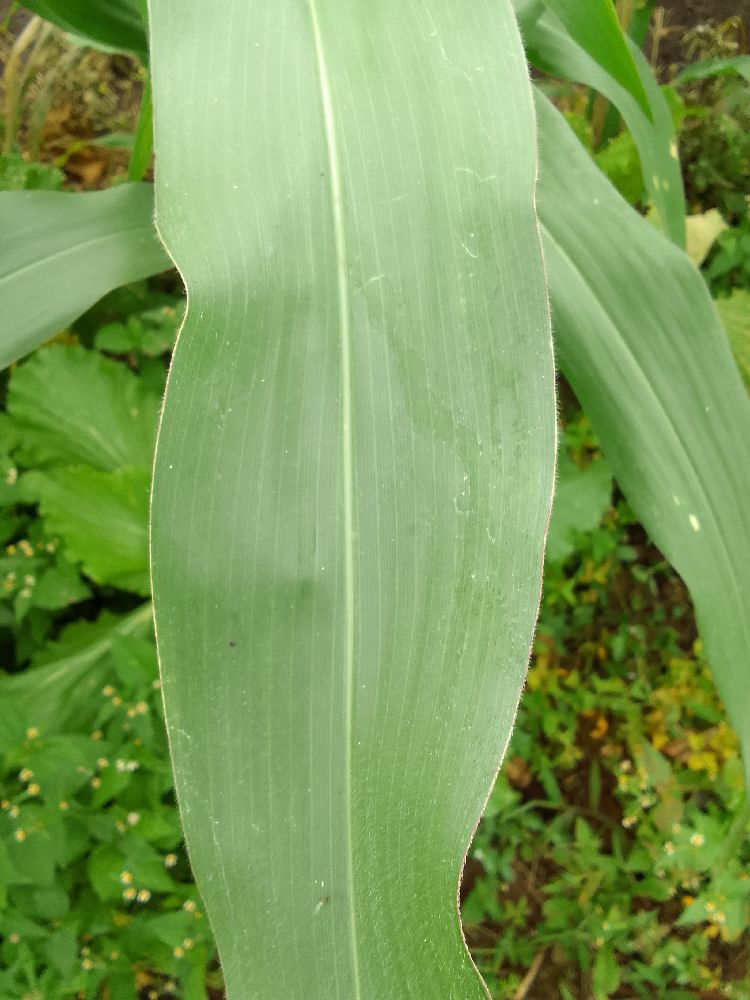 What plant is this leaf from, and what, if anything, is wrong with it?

maize, healthy
